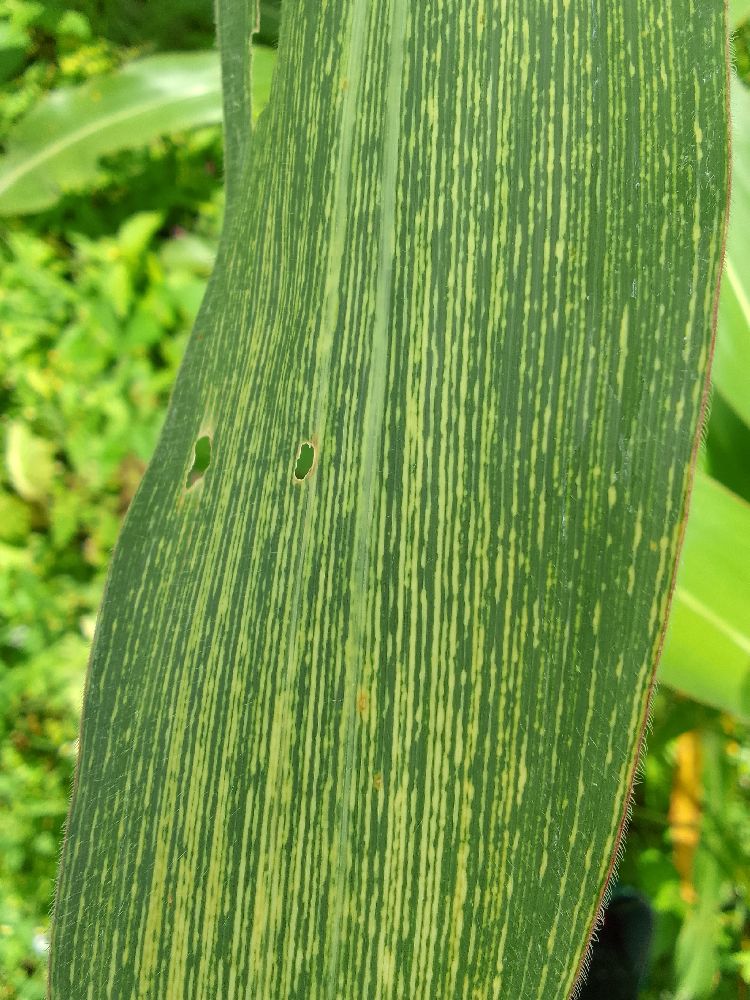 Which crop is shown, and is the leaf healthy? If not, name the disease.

maize, maize streak virus
